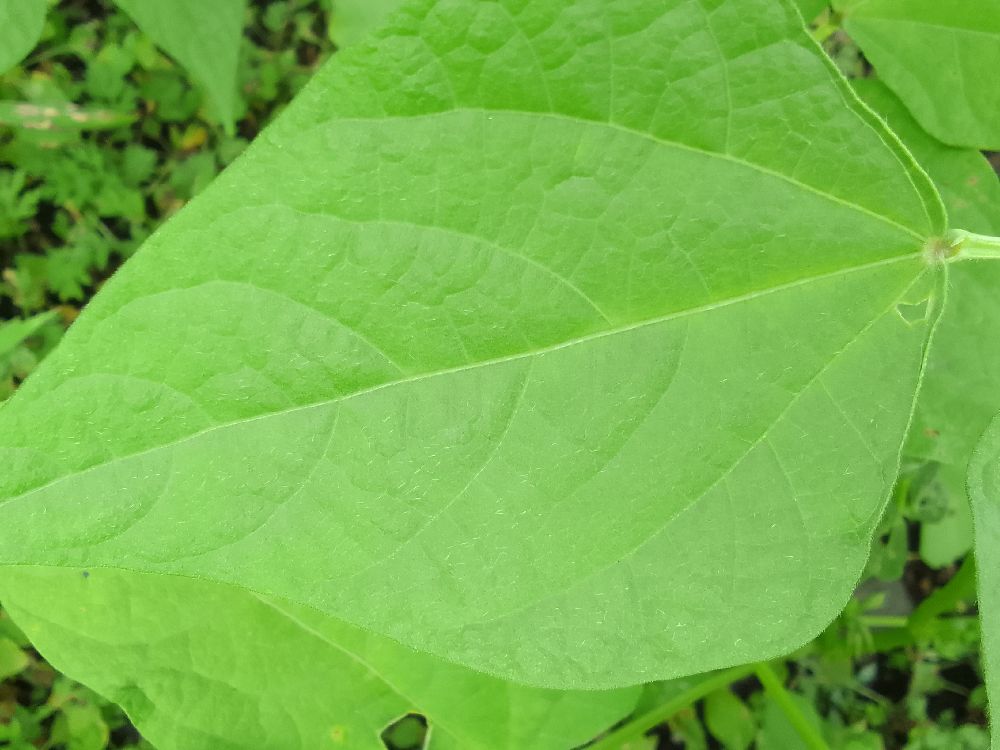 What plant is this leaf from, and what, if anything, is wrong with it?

common bean, healthy
